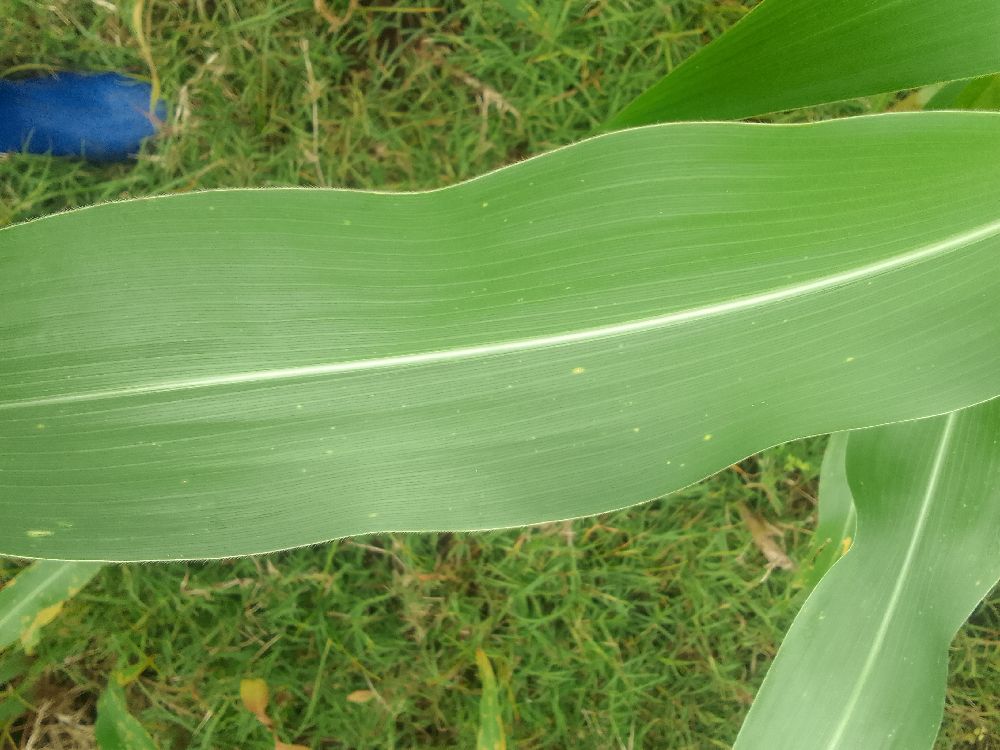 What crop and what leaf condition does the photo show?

maize, healthy
